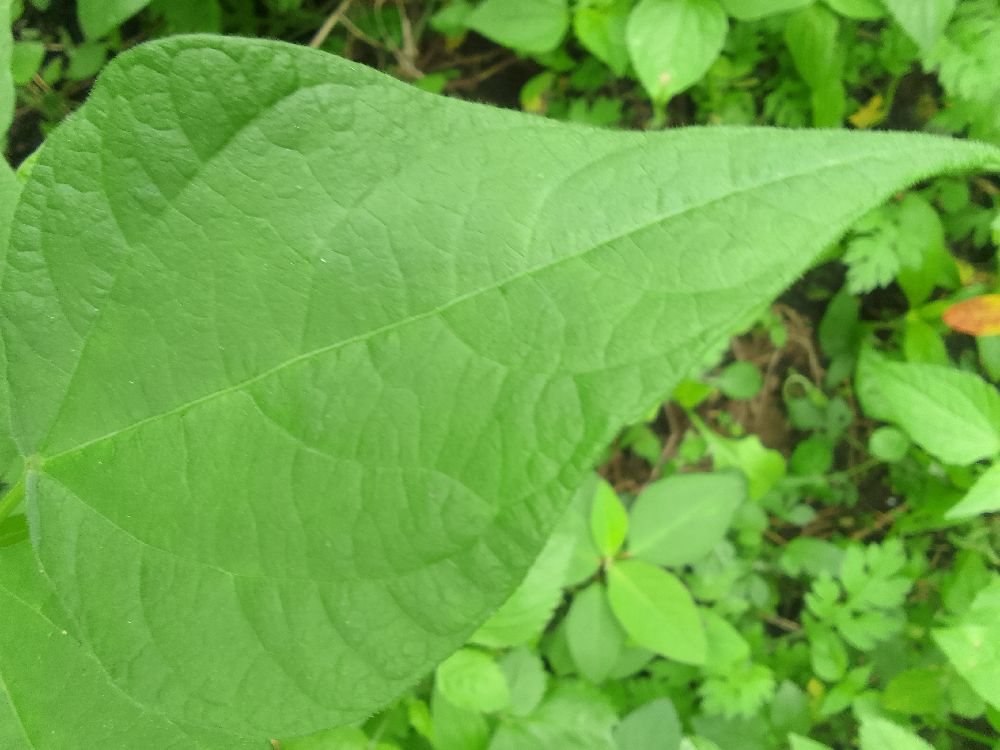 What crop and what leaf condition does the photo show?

common bean, healthy
